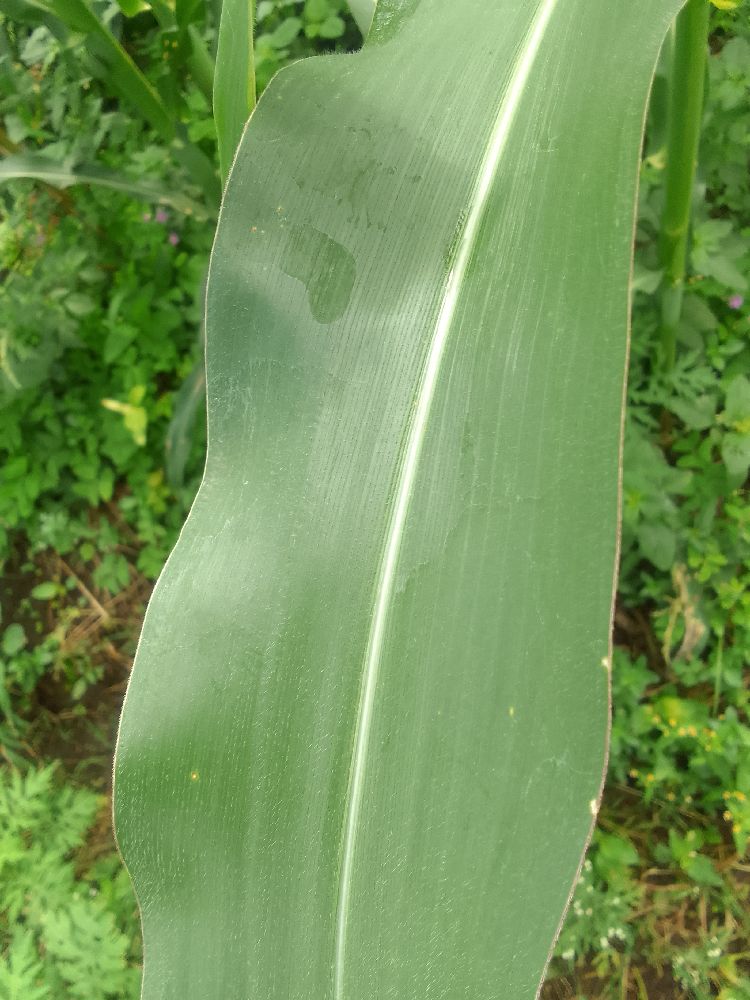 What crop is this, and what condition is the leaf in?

maize, healthy
